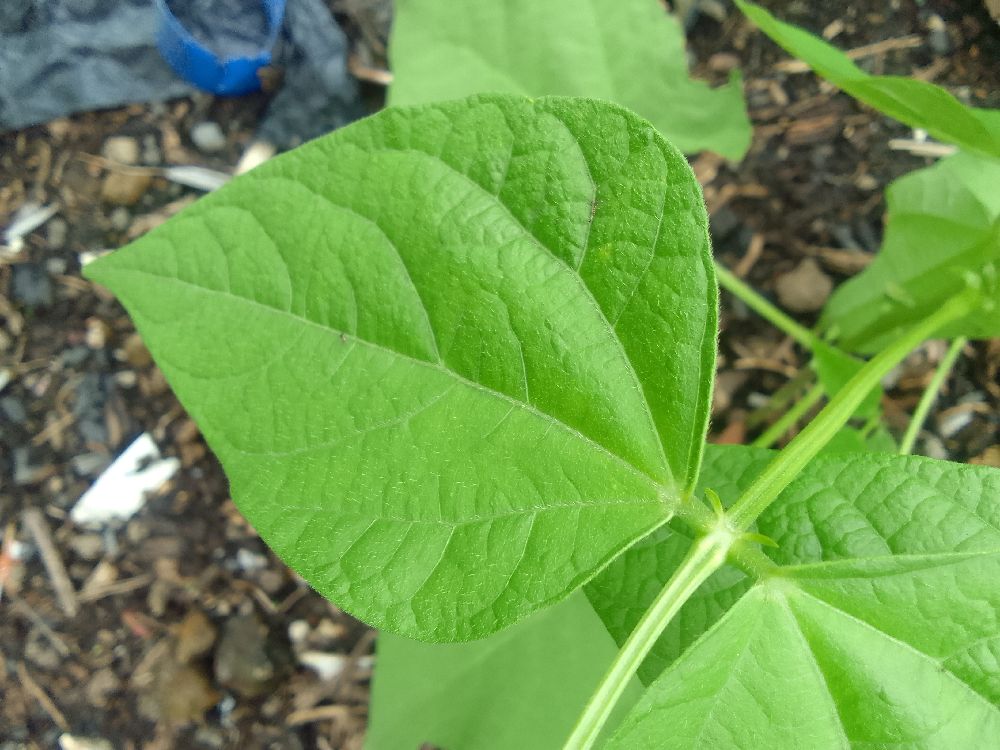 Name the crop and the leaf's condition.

common bean, healthy
